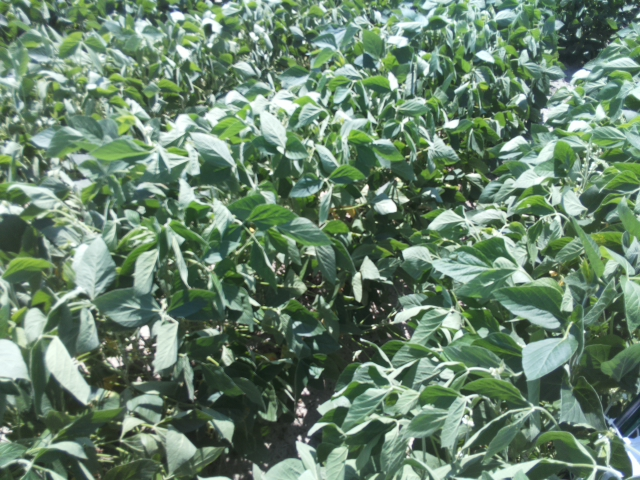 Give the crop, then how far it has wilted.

soybean, slight leaflet or petiole turgor loss in upper canopy
